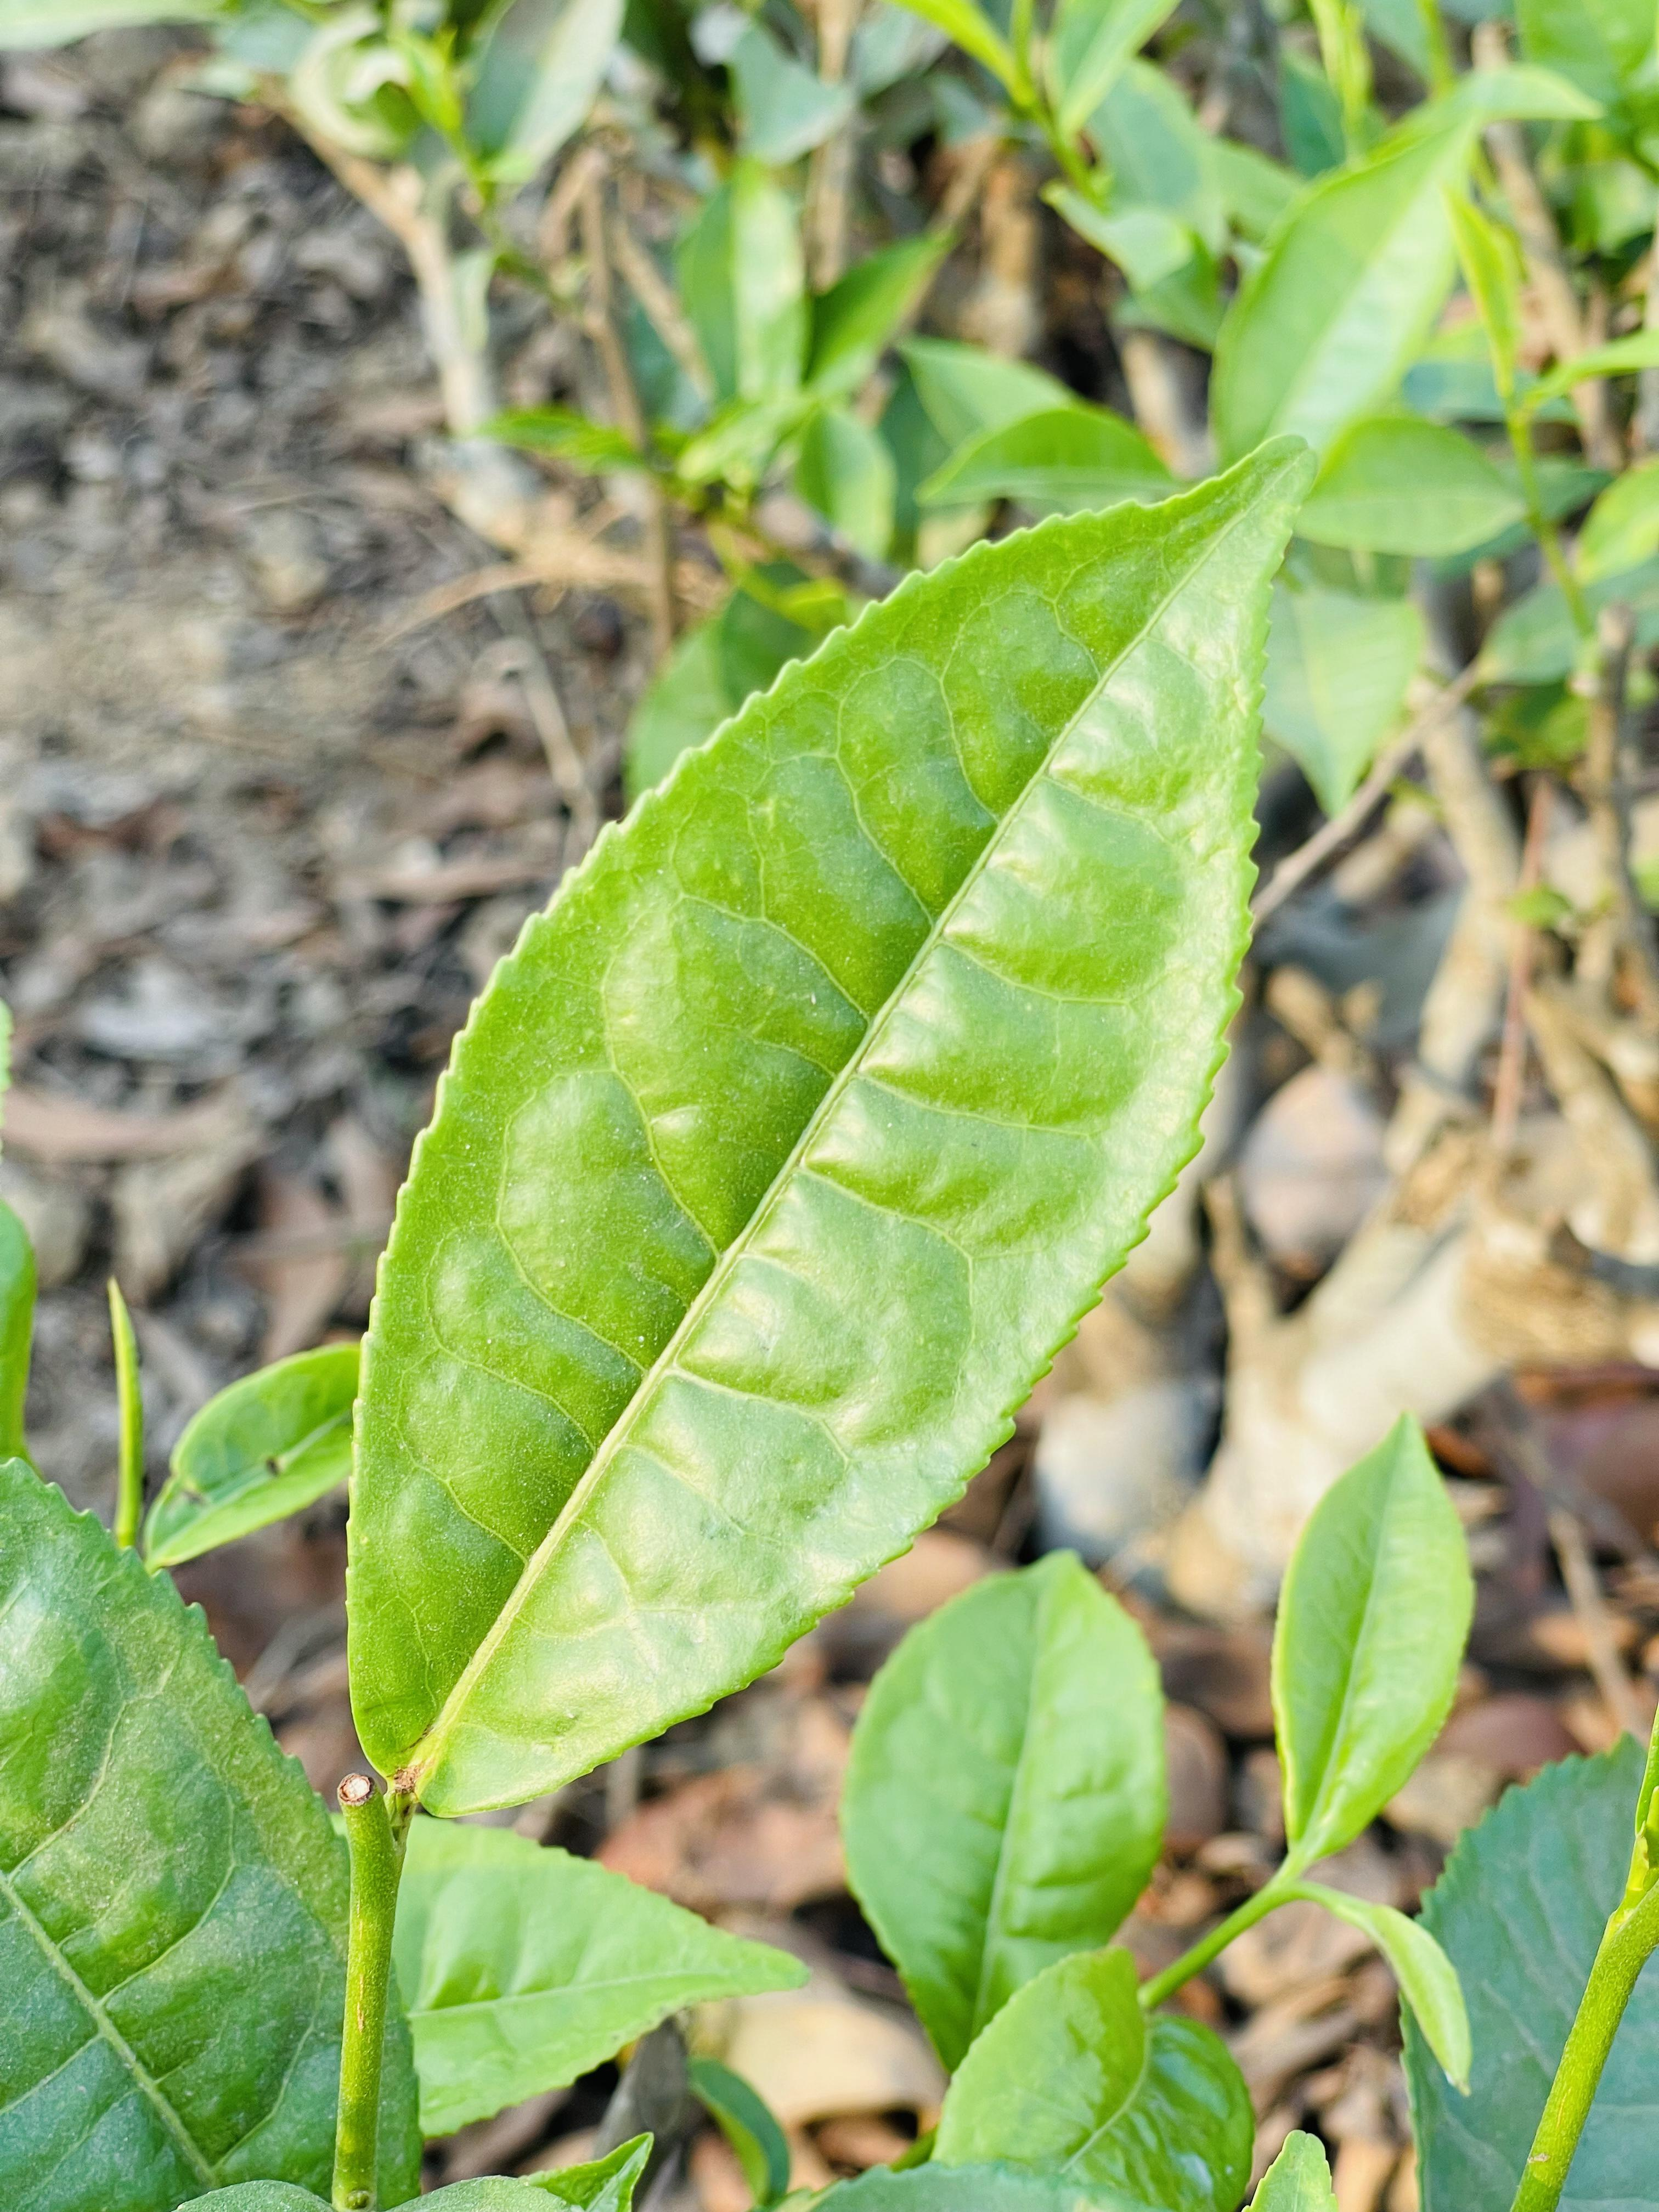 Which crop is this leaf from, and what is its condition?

tea, healthy leaf
